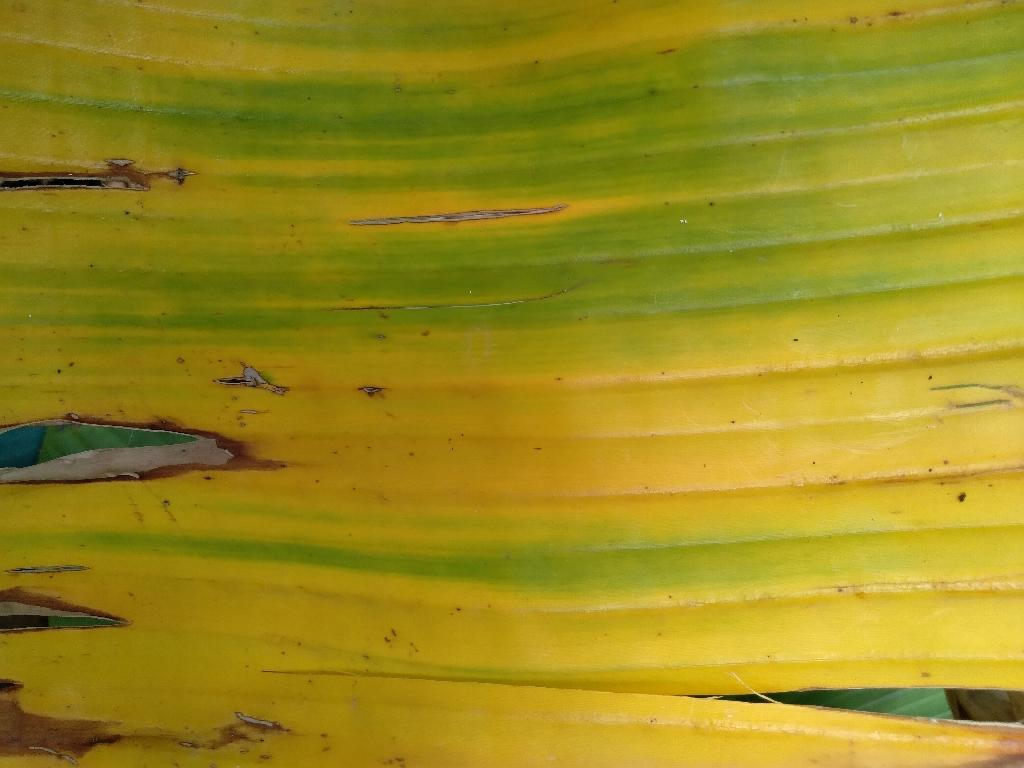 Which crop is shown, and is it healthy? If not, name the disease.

banana, fusarium wilt race 1
